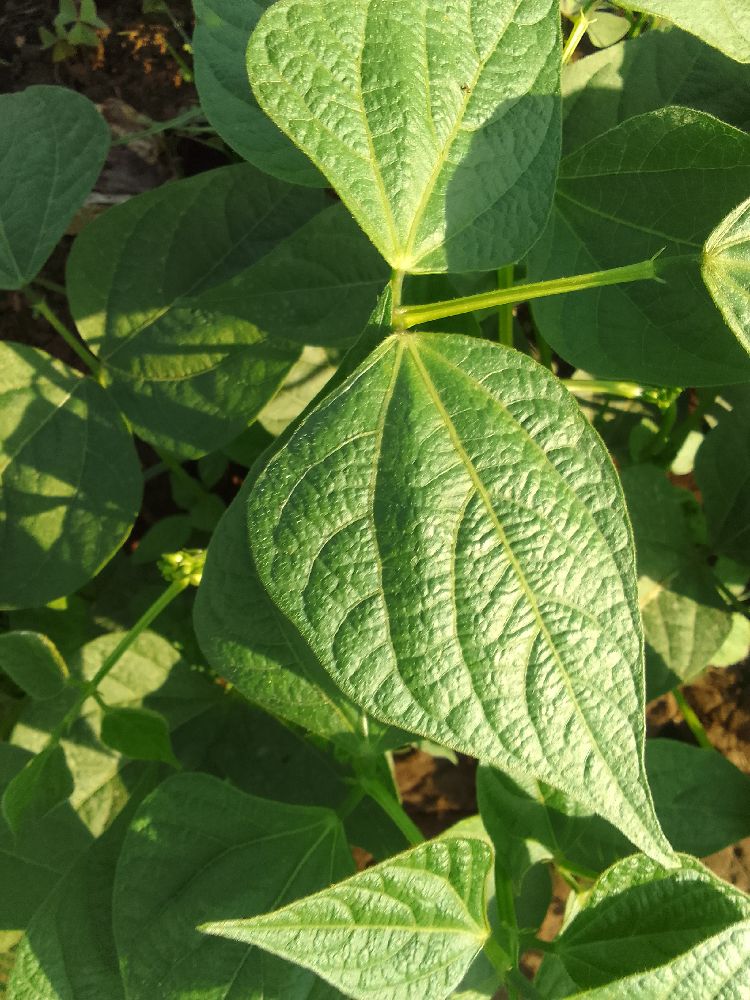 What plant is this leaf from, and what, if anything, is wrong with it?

common bean, healthy
